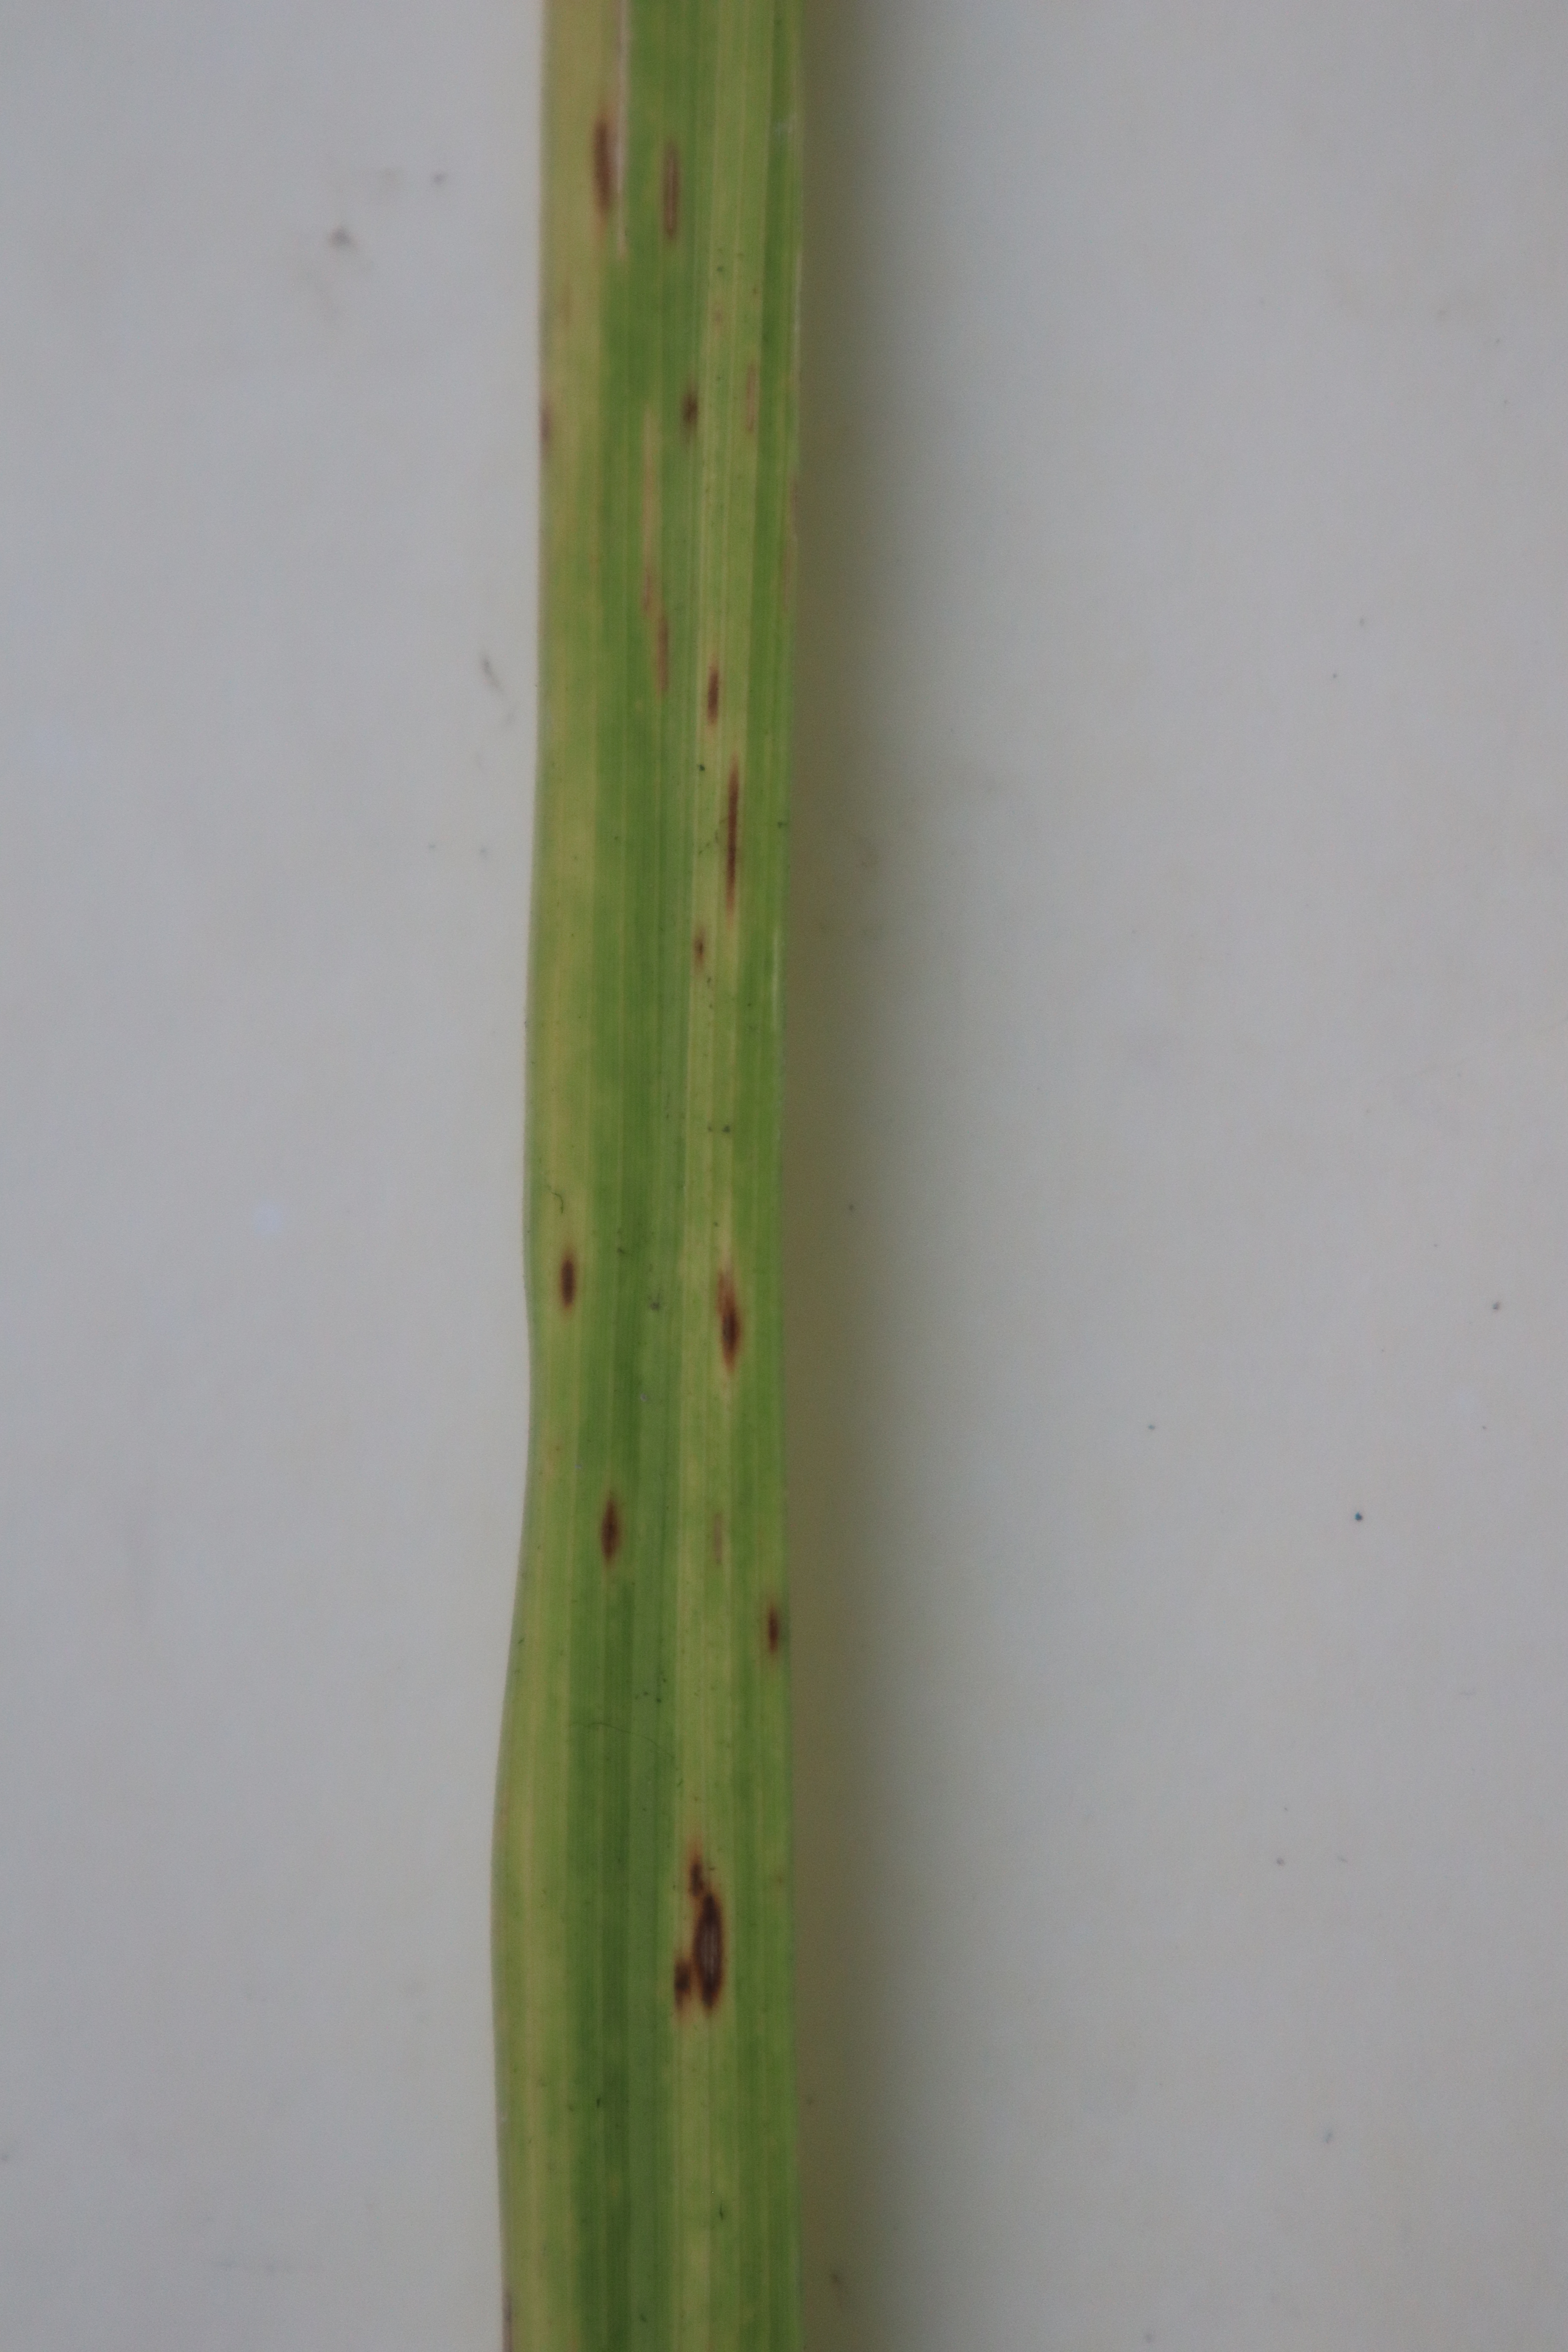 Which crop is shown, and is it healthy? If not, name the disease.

rice, brown spots
